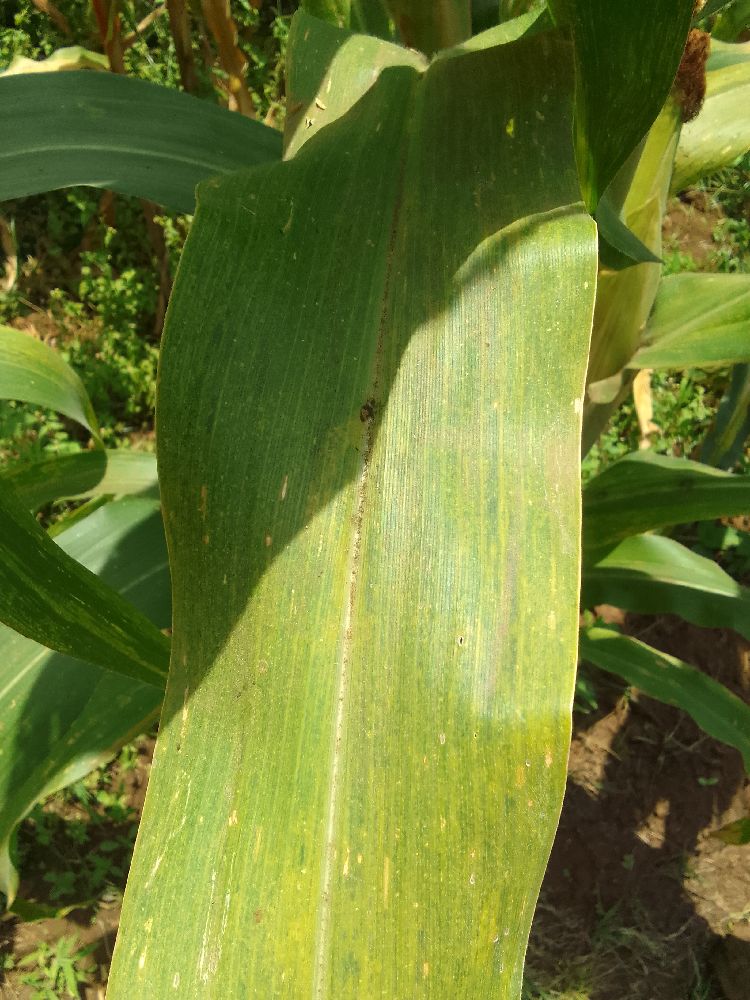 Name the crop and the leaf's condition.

maize, maize lethal necrosis
